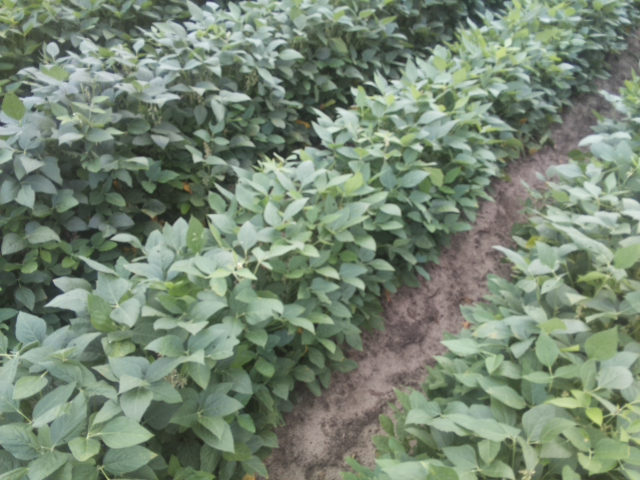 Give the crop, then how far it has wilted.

soybean, leaves with no wilting
